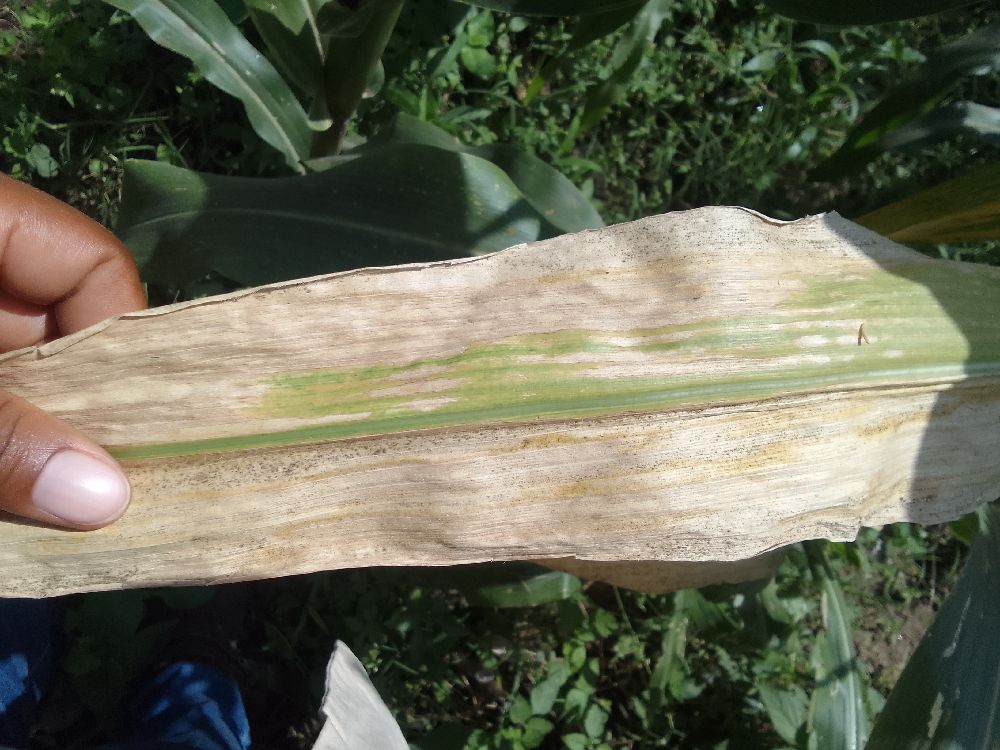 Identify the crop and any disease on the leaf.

maize, maize lethal necrosis
